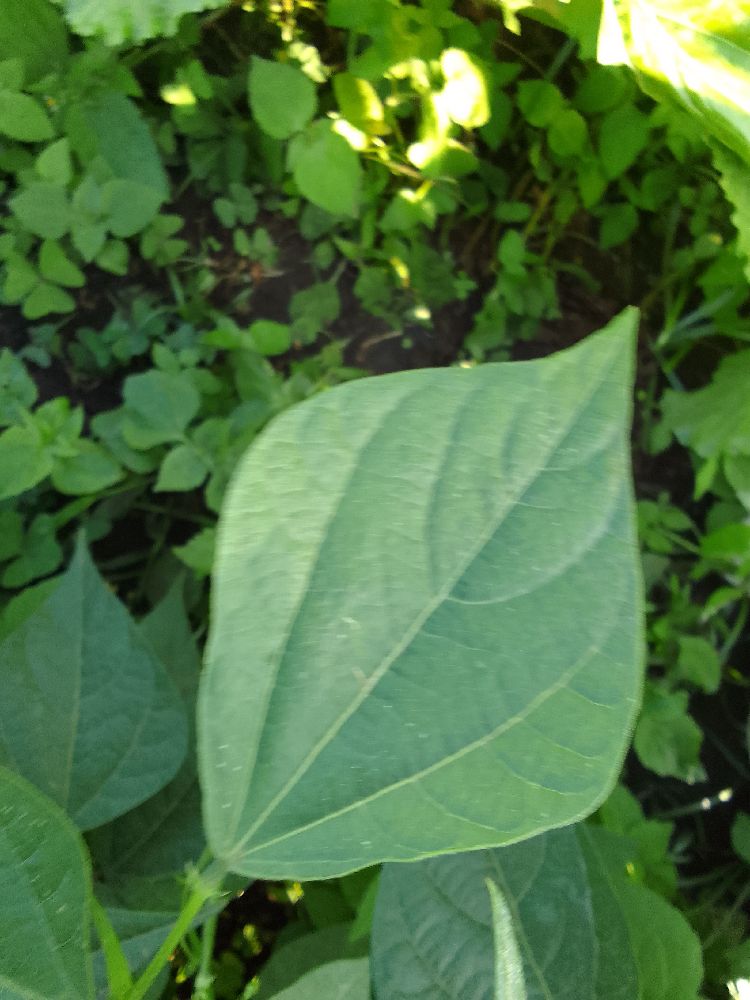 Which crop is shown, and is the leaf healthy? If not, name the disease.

common bean, healthy
